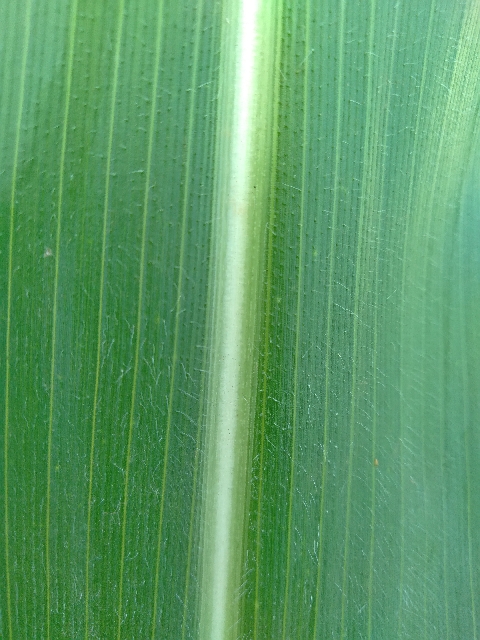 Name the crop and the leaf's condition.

maize, healthy
